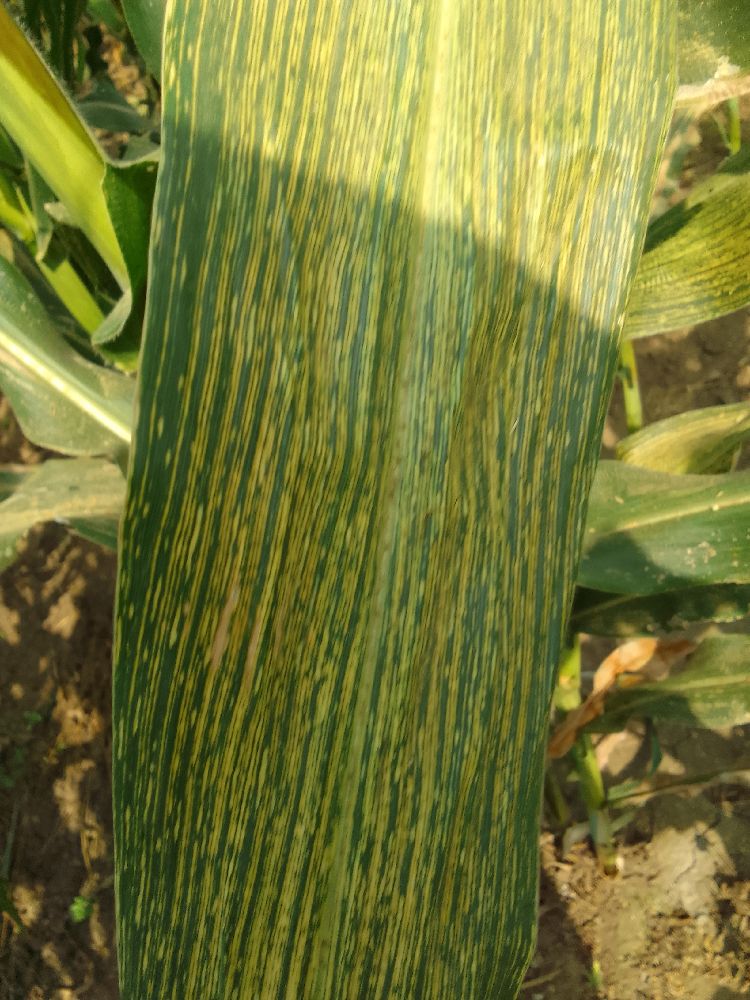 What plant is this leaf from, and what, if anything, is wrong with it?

maize, maize streak virus
